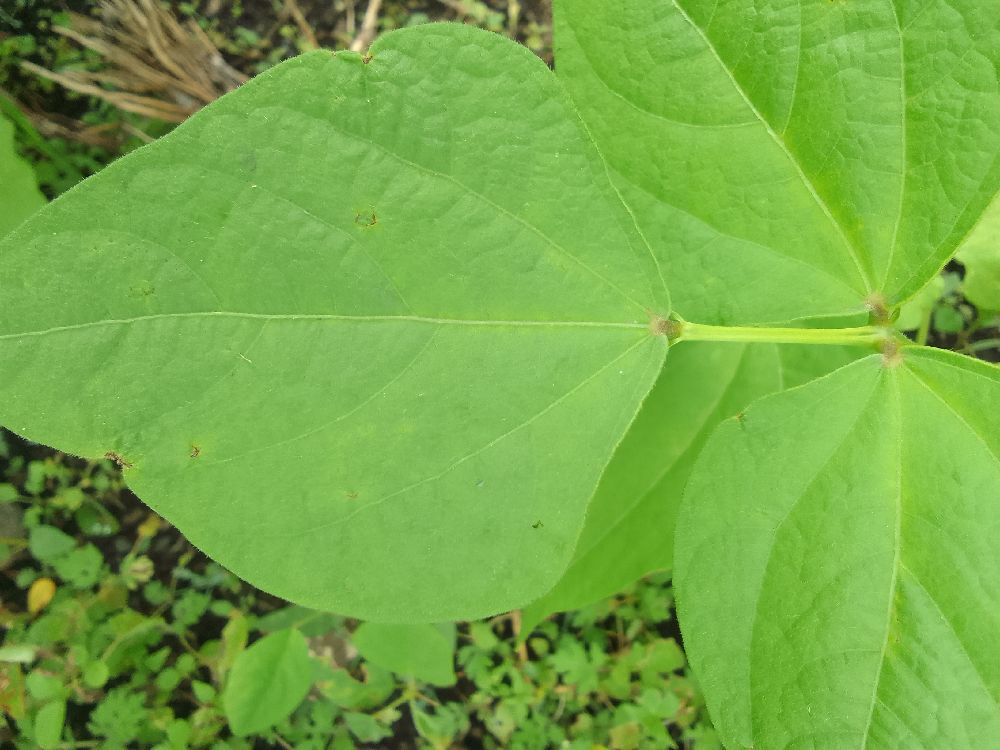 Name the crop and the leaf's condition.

common bean, healthy
